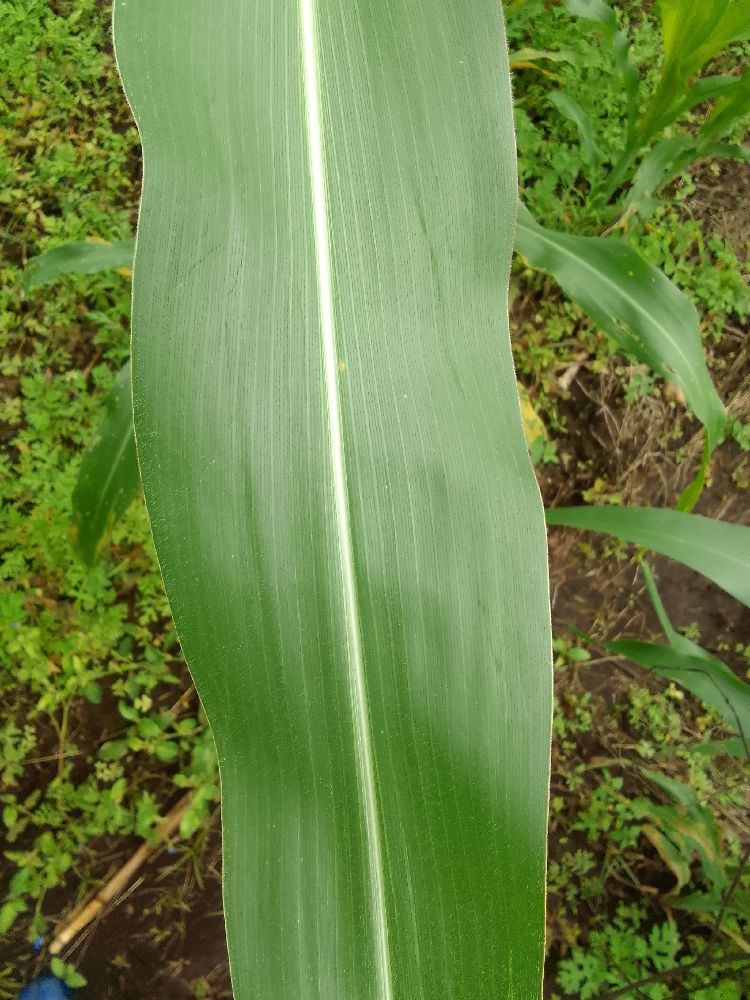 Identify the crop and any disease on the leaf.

maize, healthy
